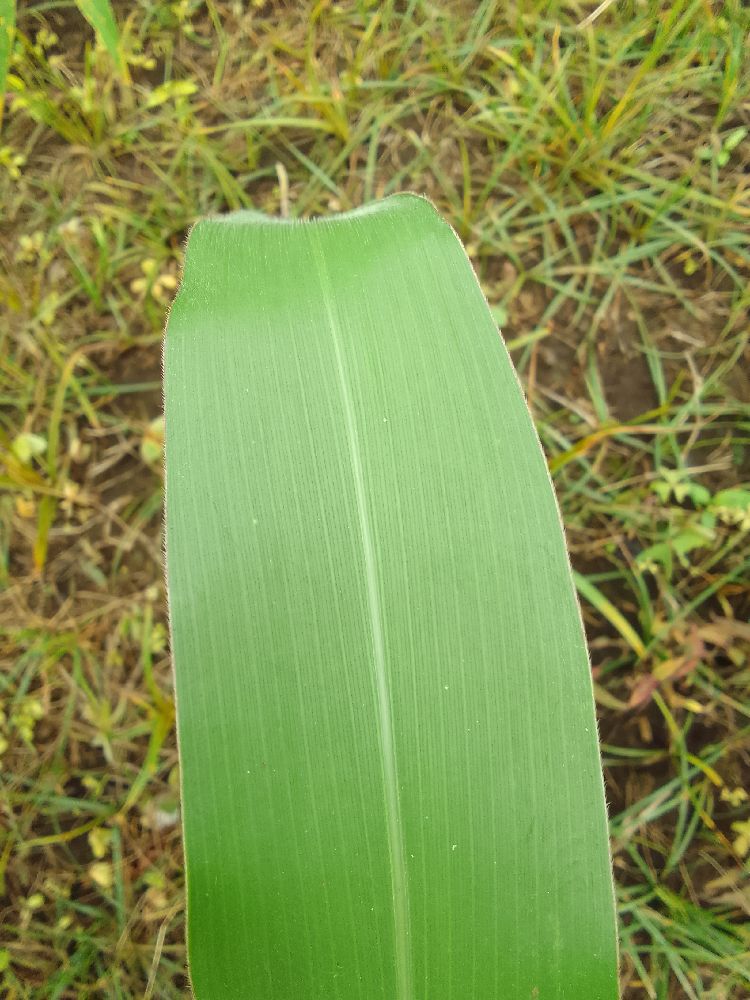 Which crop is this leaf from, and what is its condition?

maize, healthy
